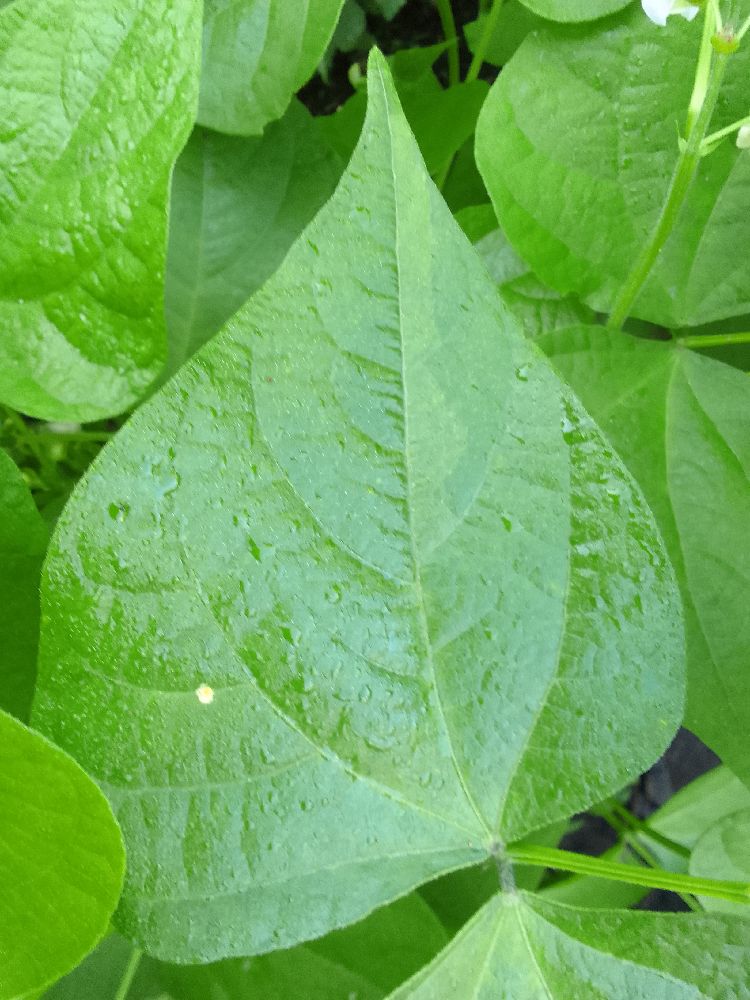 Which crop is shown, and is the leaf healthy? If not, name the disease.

common bean, healthy
